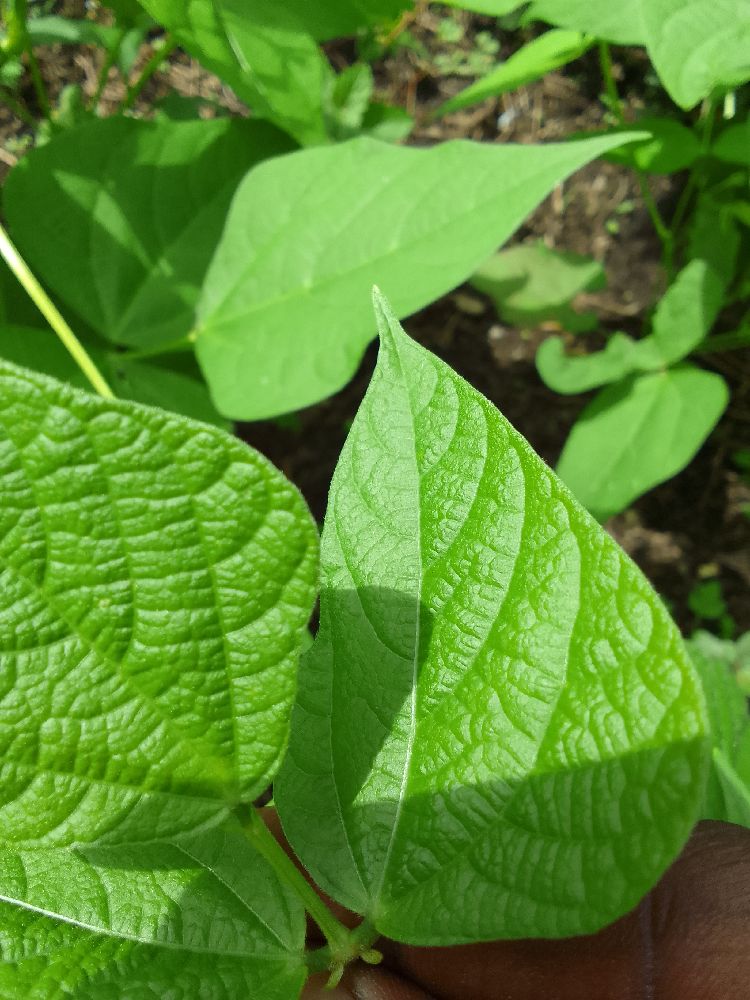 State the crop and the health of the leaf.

common bean, healthy
